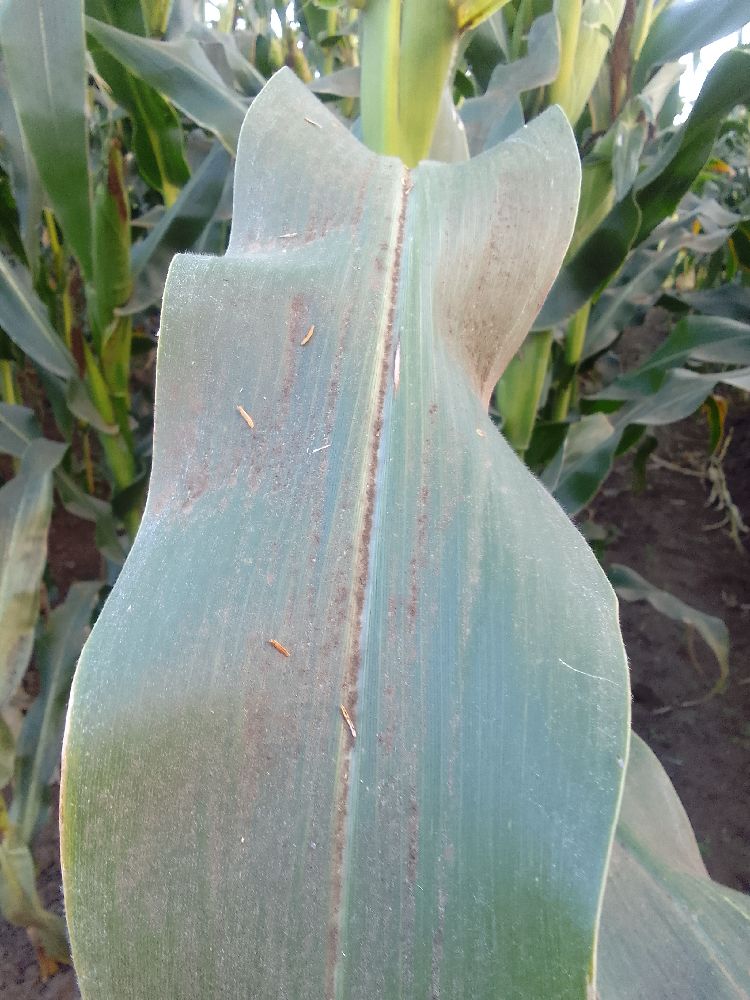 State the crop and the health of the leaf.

maize, healthy
